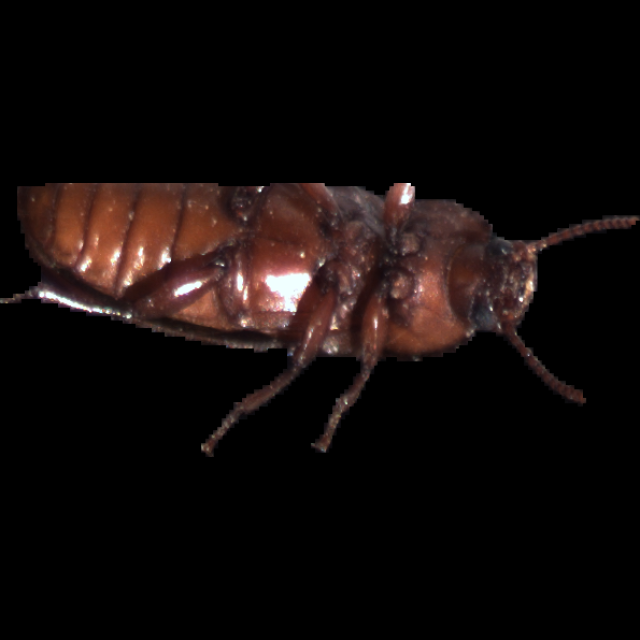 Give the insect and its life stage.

mealworm beetle
